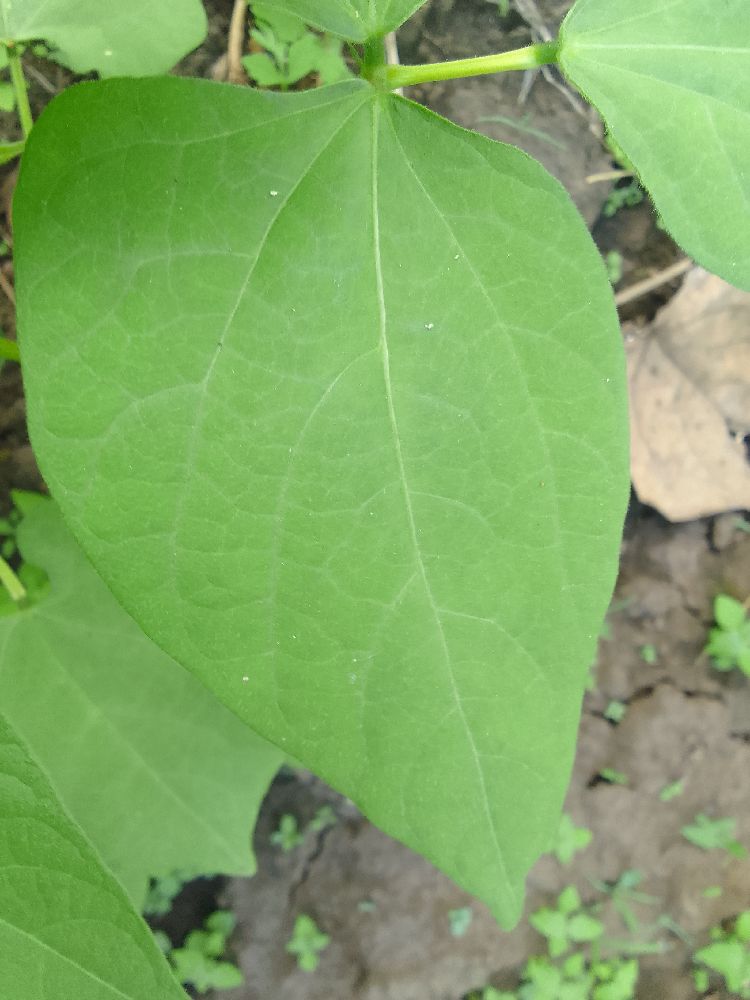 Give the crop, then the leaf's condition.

common bean, healthy
